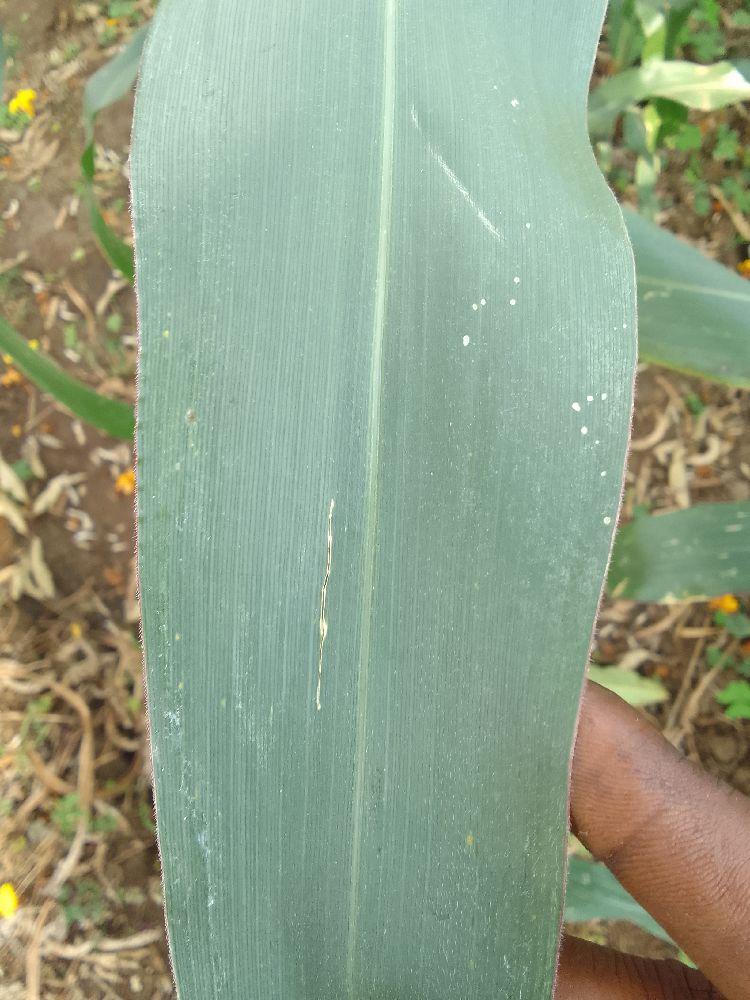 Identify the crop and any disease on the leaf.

maize, healthy
